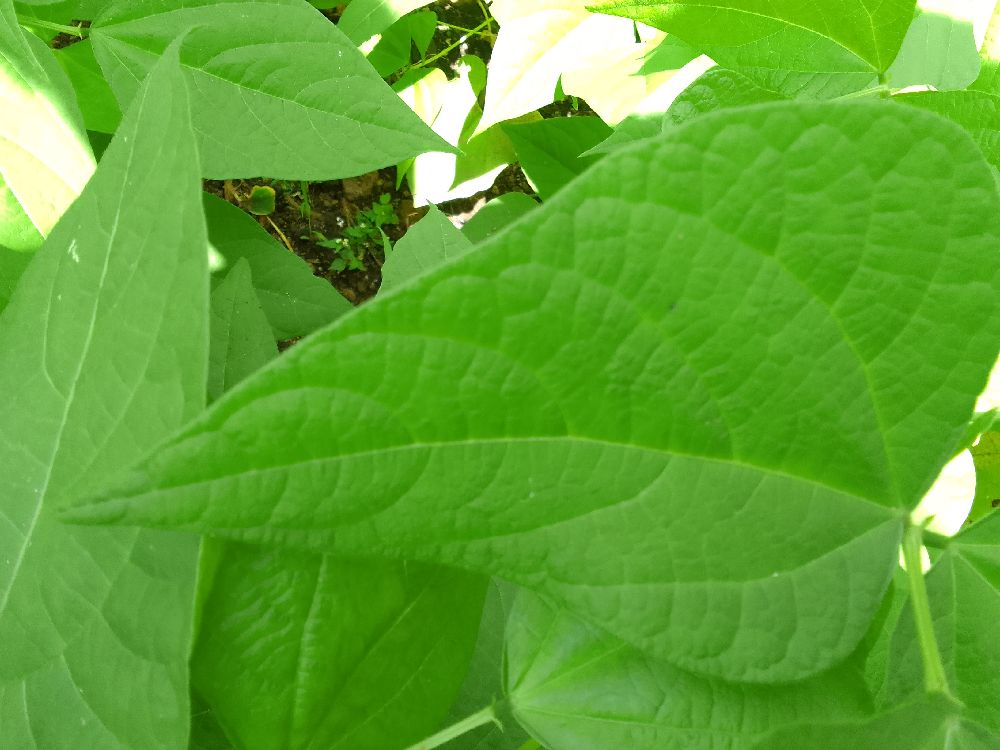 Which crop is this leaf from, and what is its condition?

common bean, healthy
